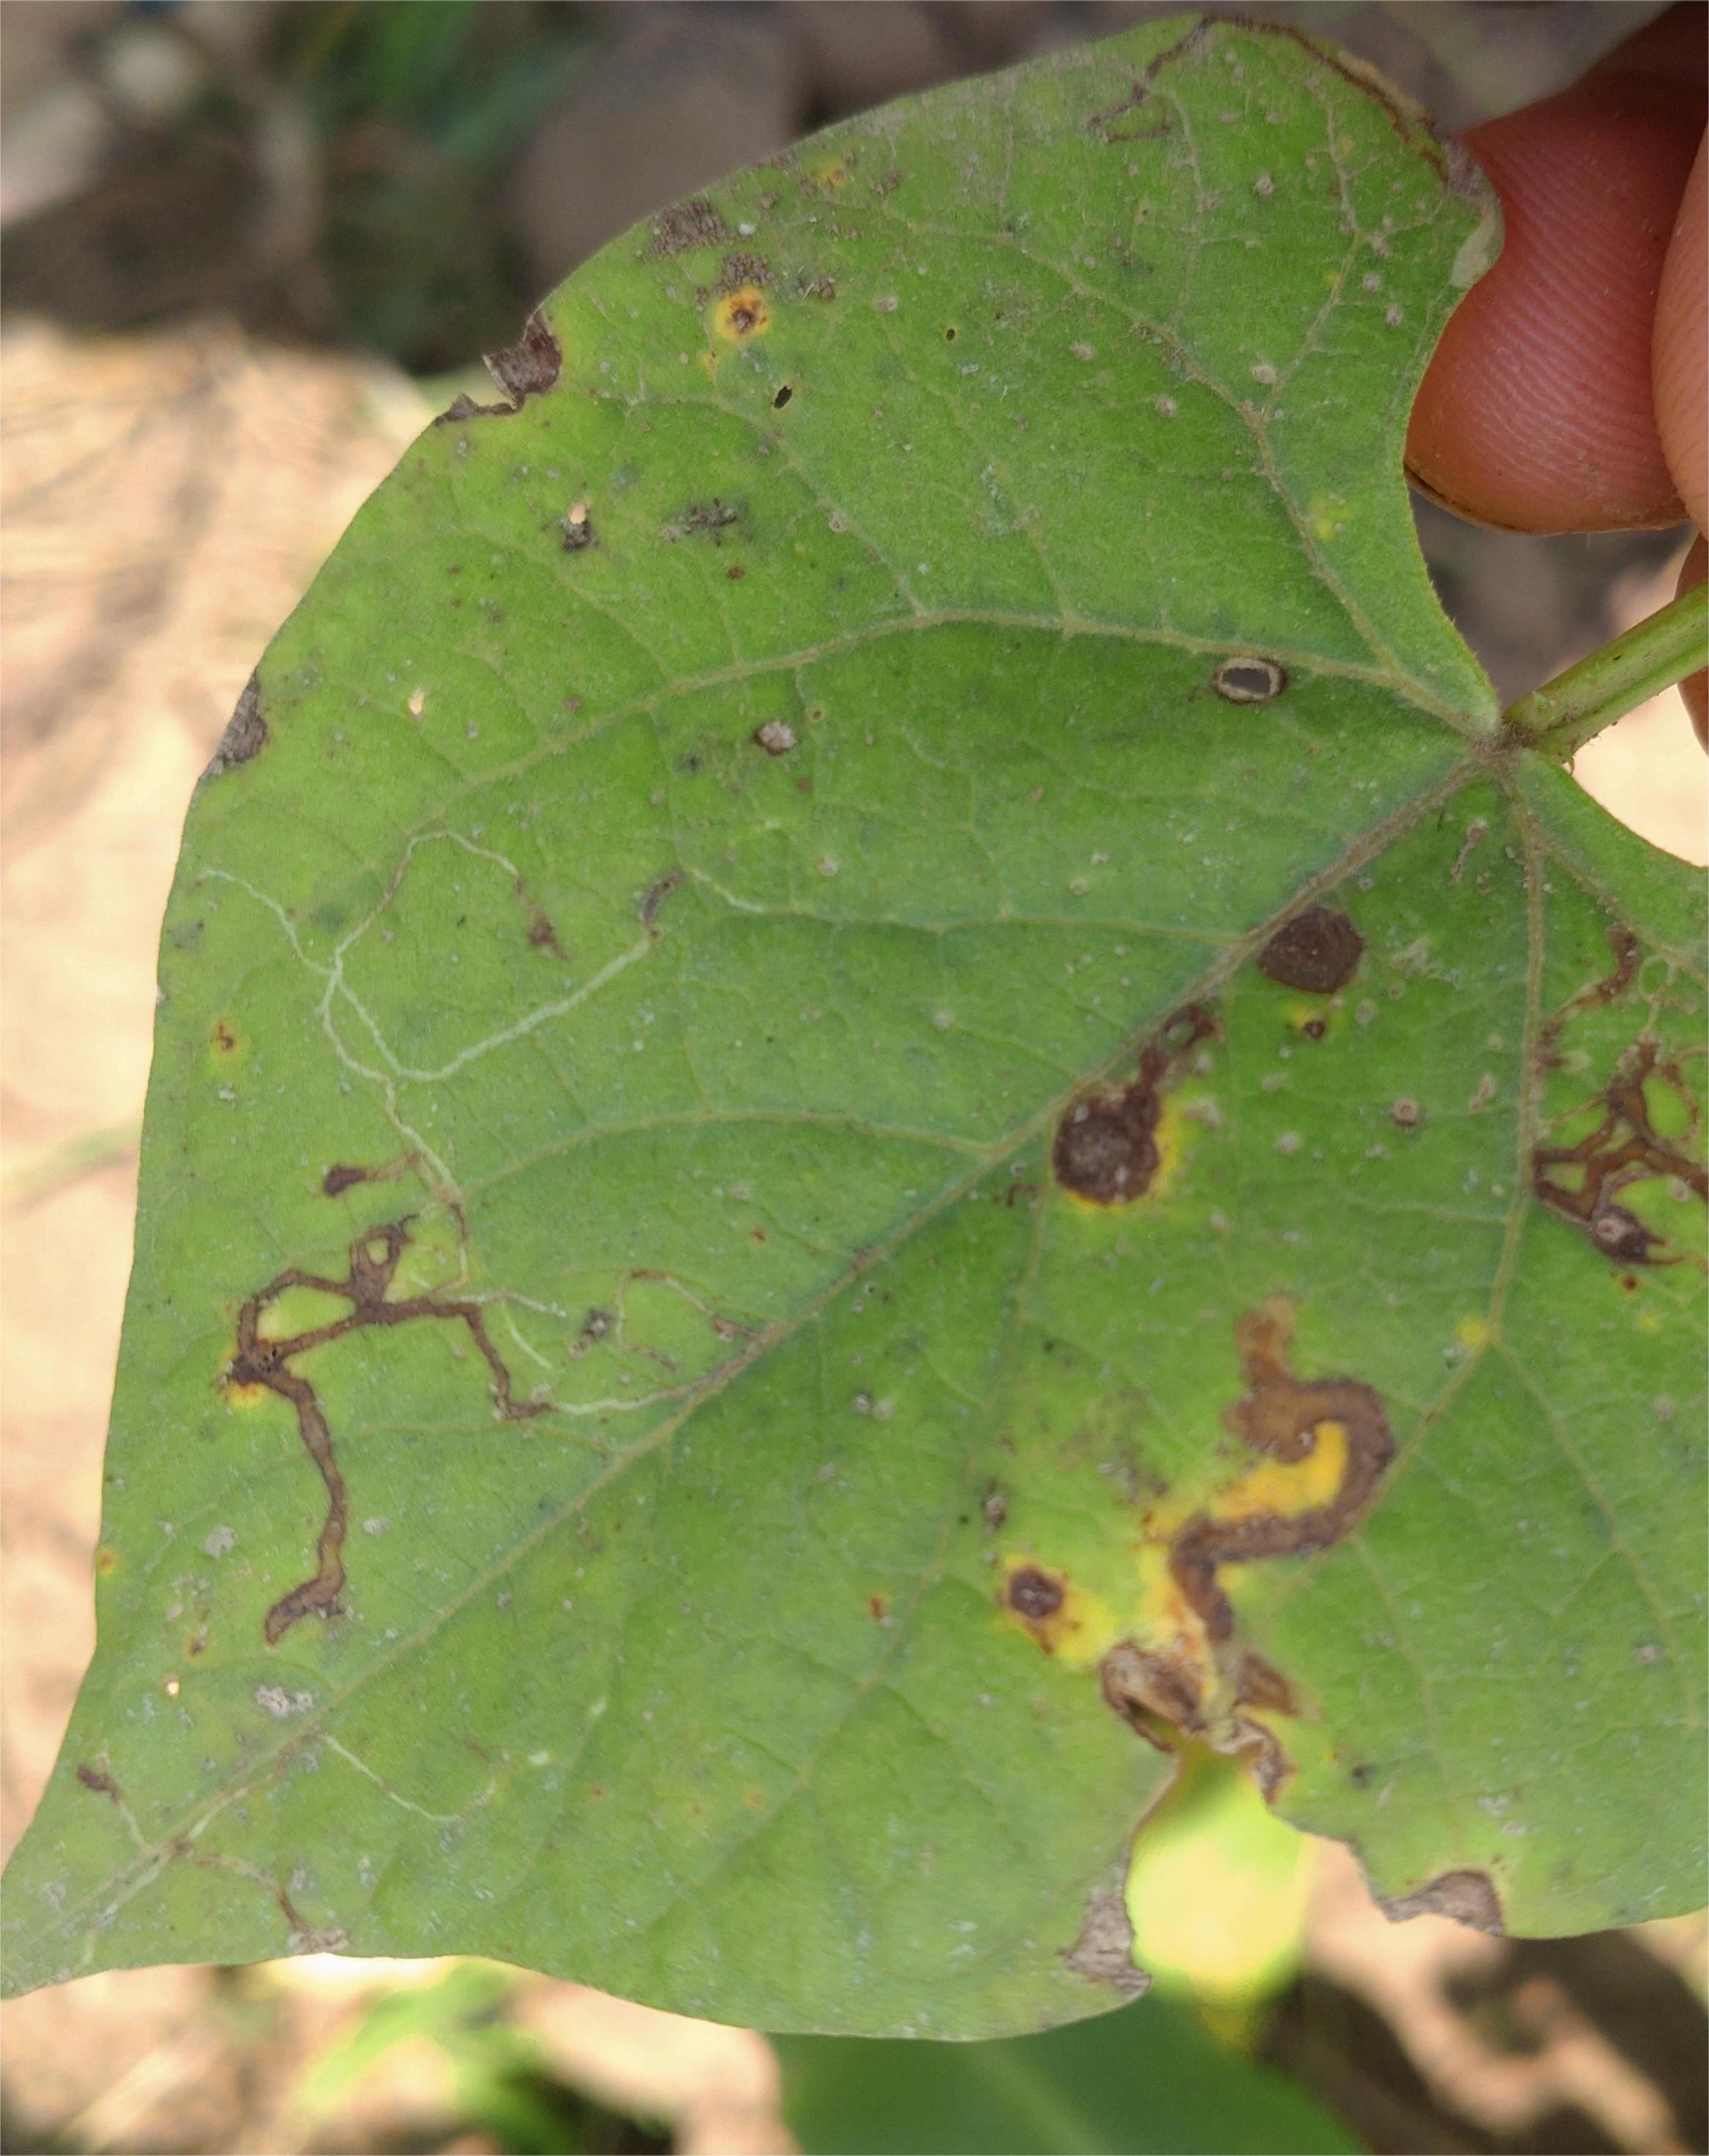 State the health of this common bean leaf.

anthracnose
